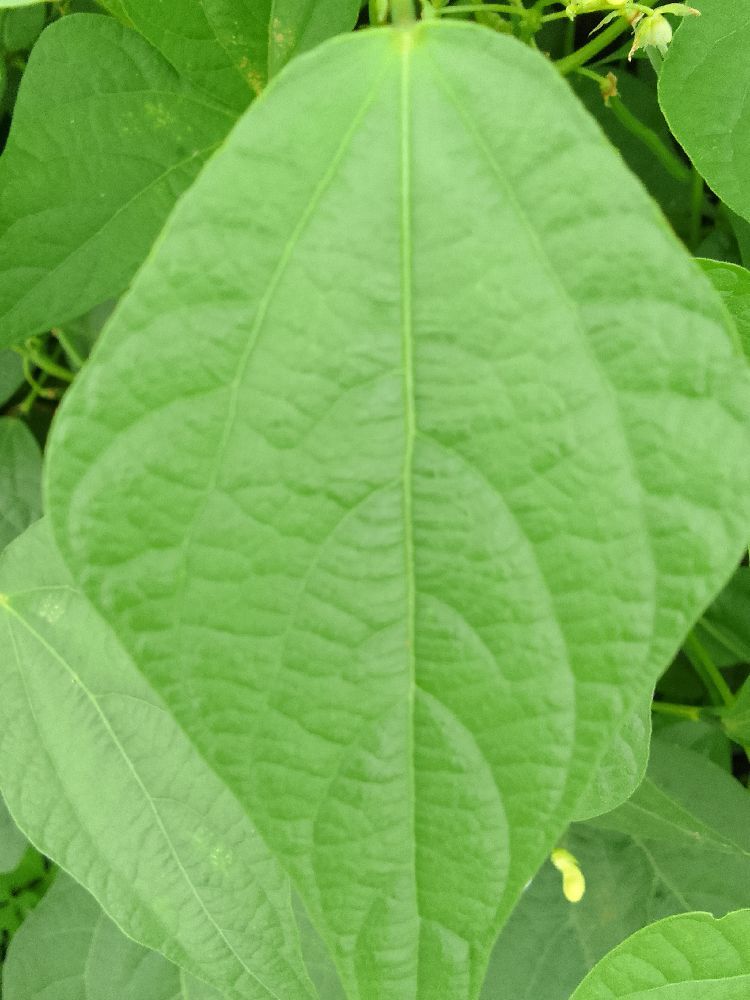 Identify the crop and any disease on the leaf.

common bean, healthy
